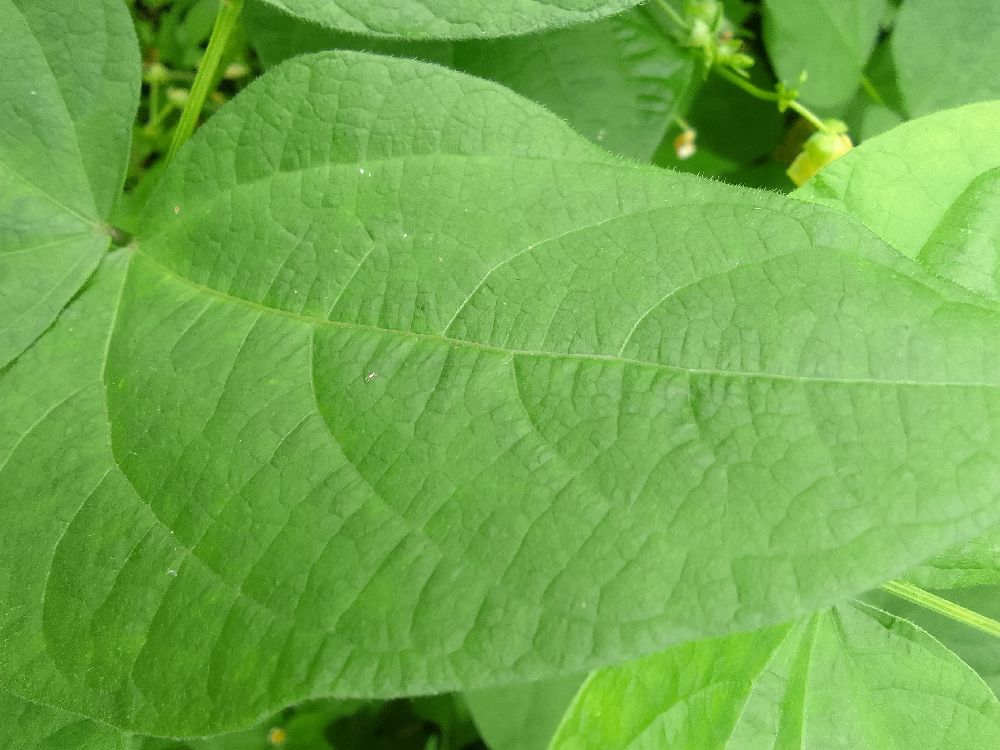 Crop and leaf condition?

common bean, healthy
